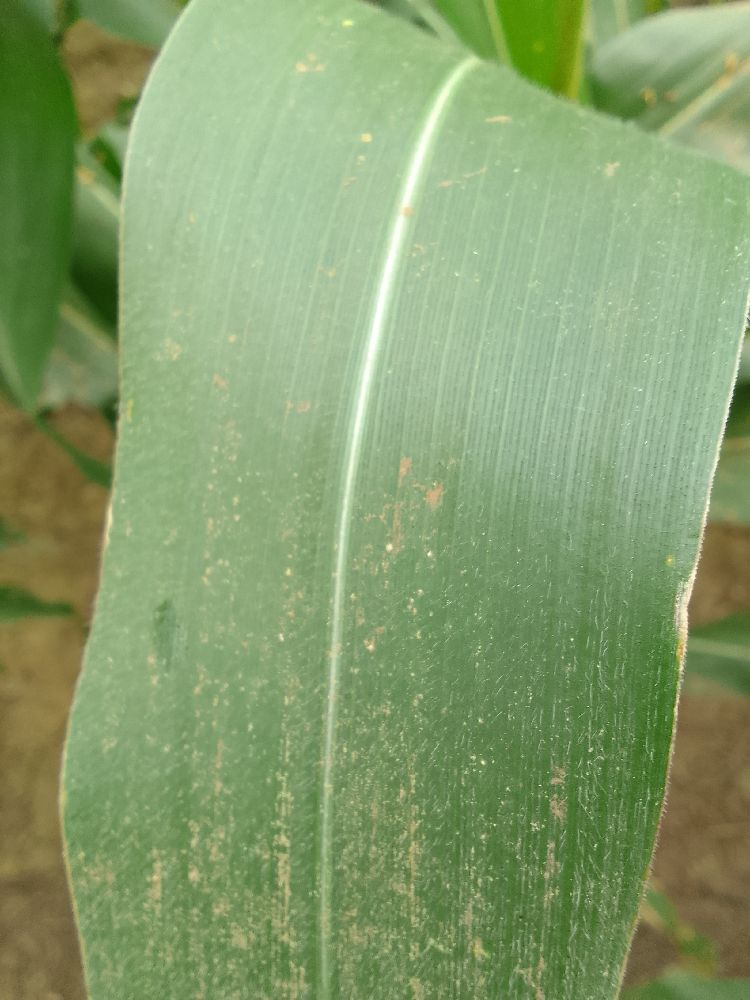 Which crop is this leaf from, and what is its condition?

maize, healthy
